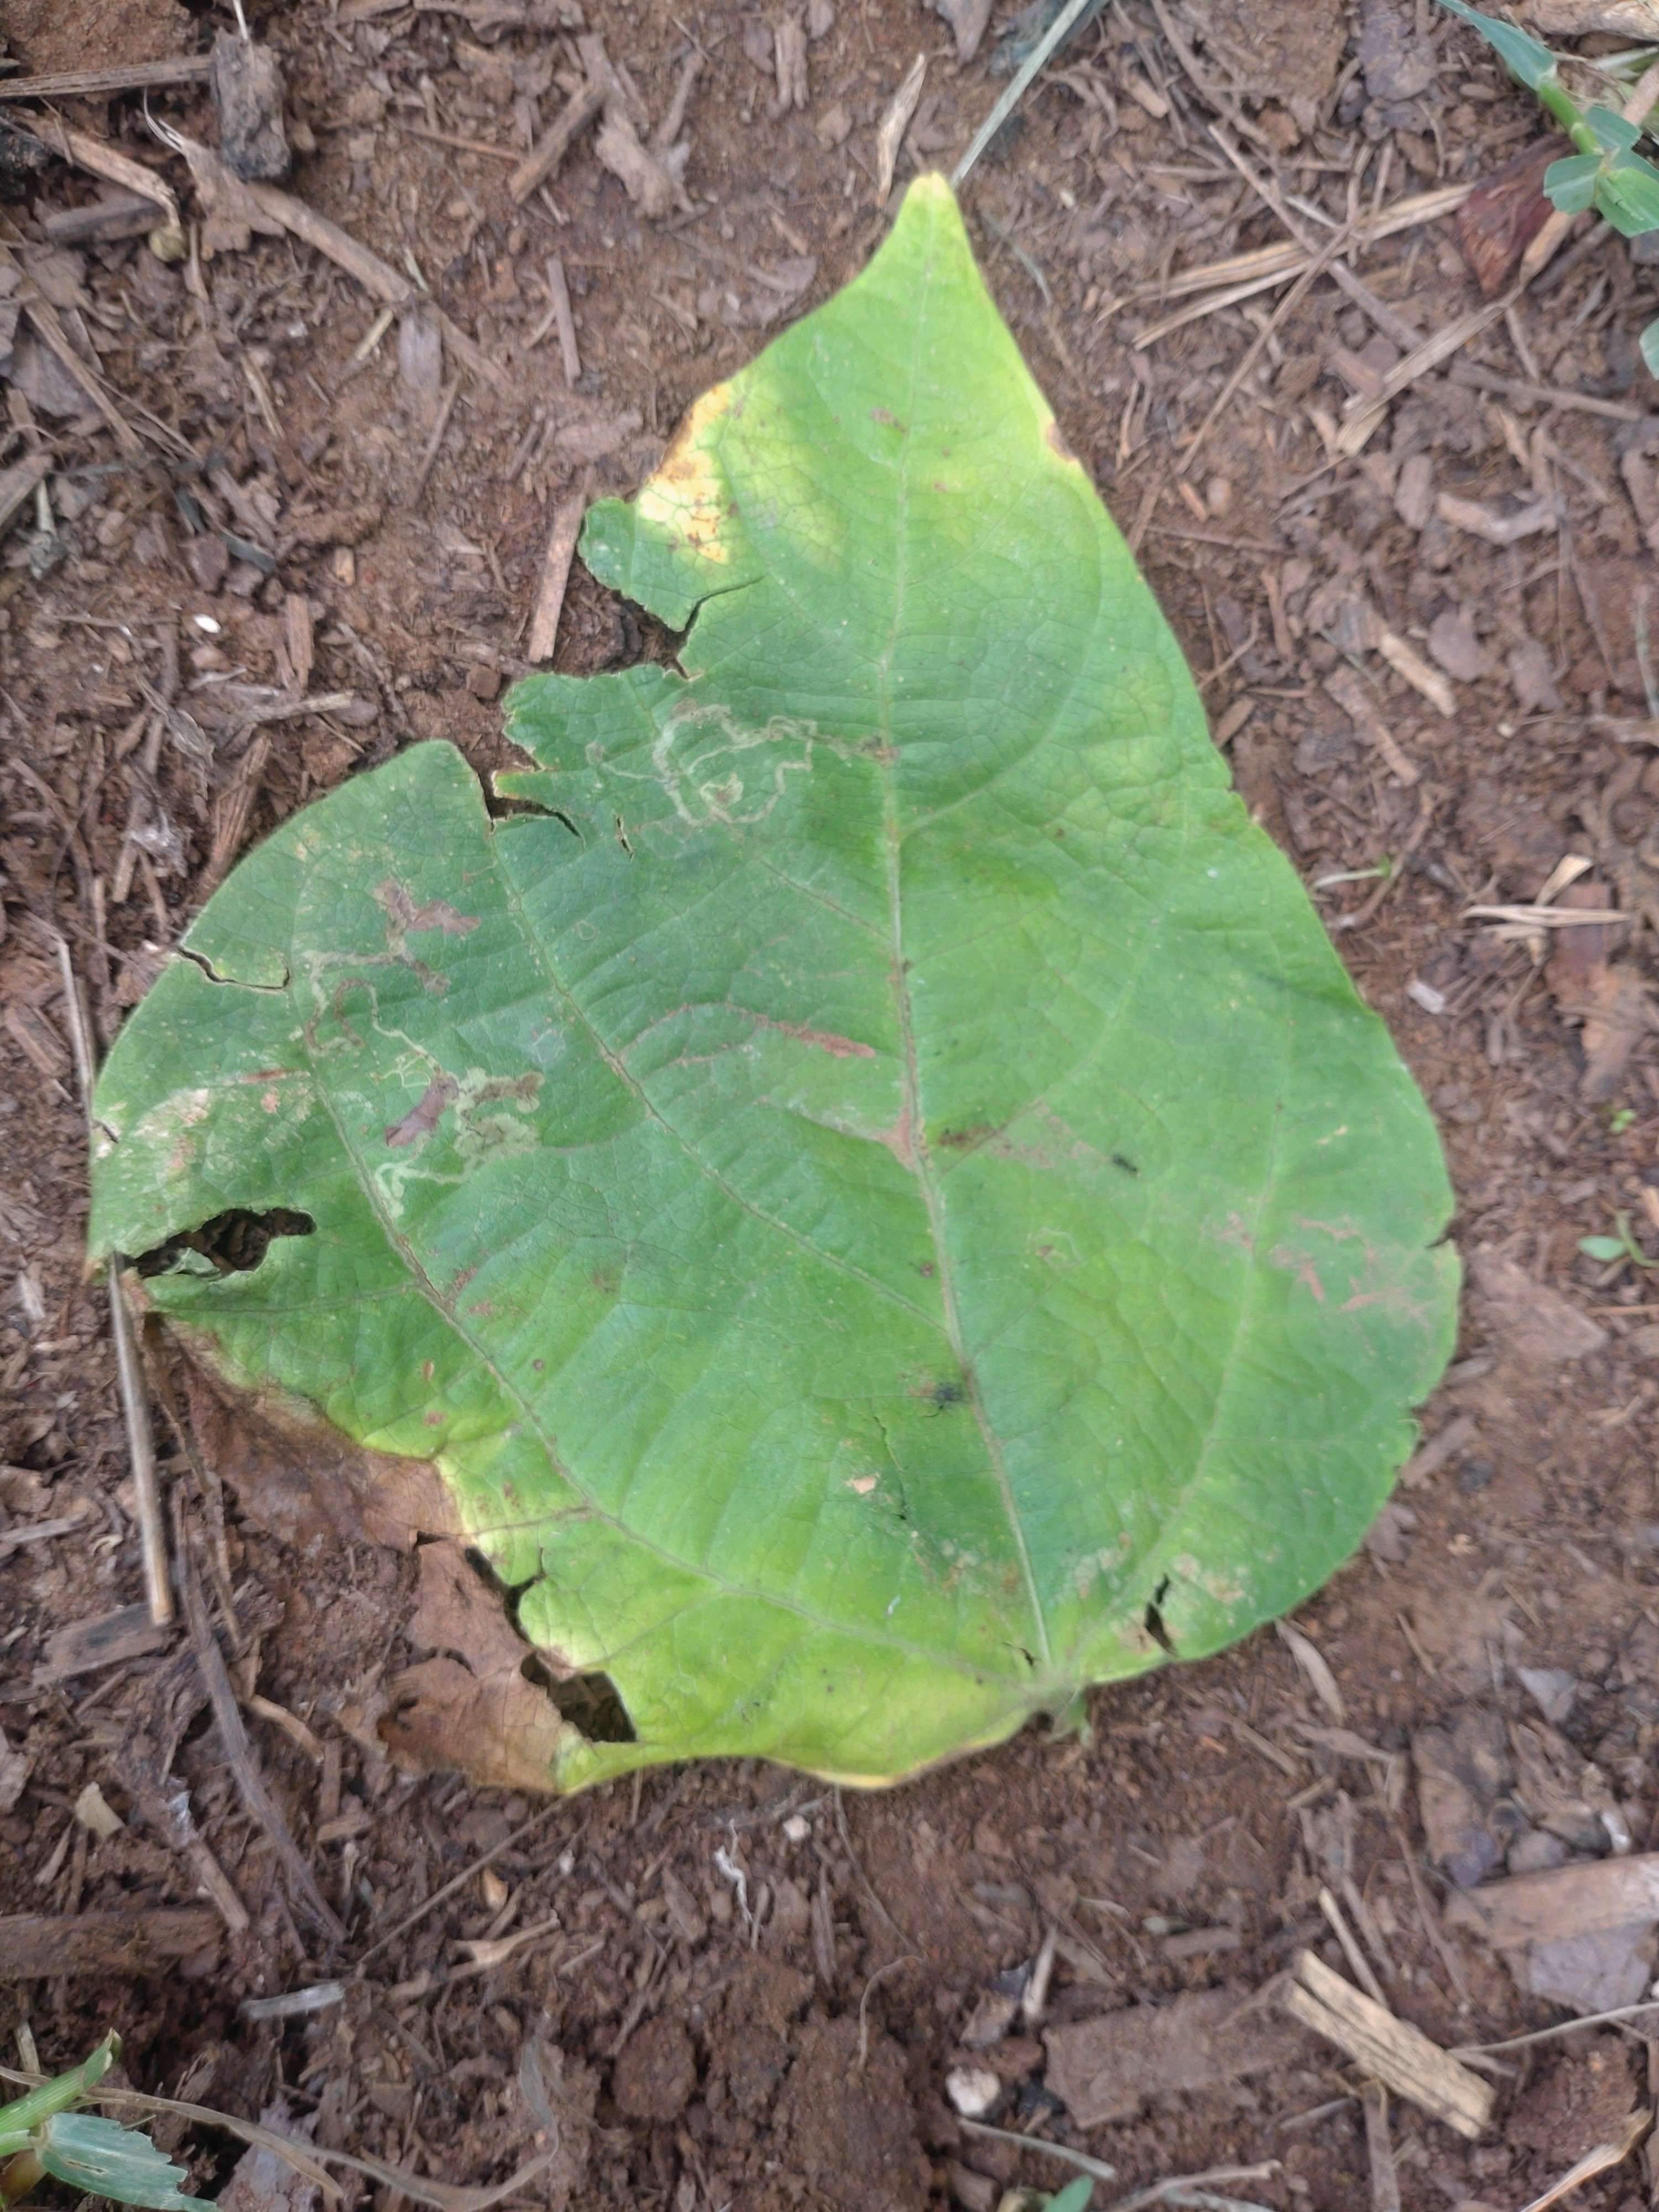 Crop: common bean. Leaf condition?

anthracnose
